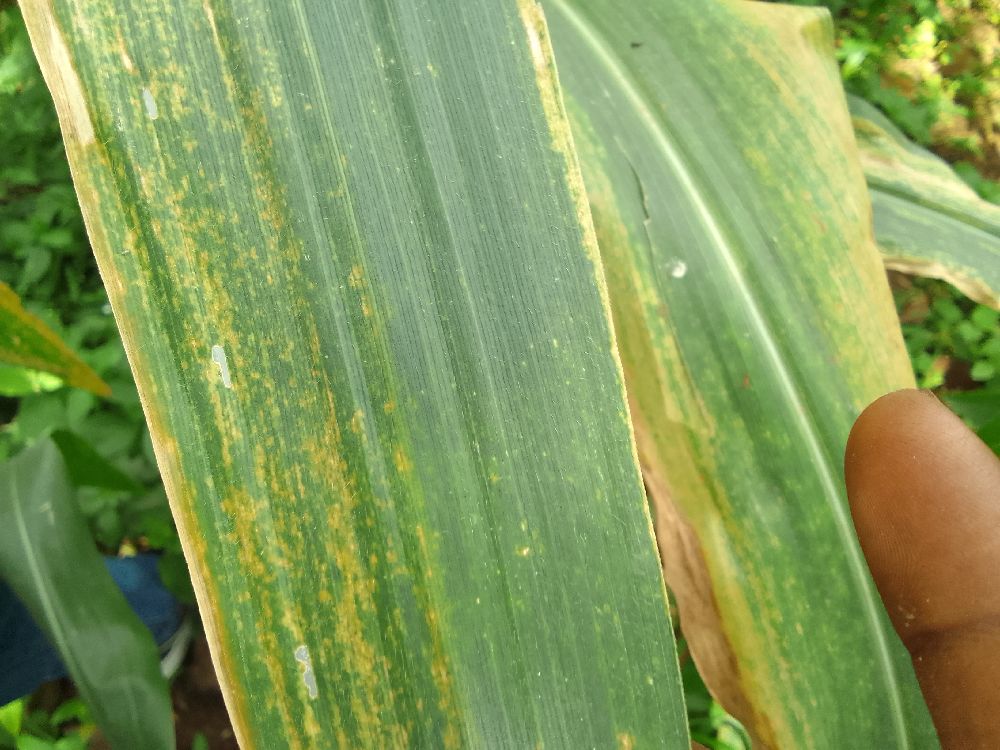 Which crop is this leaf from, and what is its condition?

maize, maize lethal necrosis
